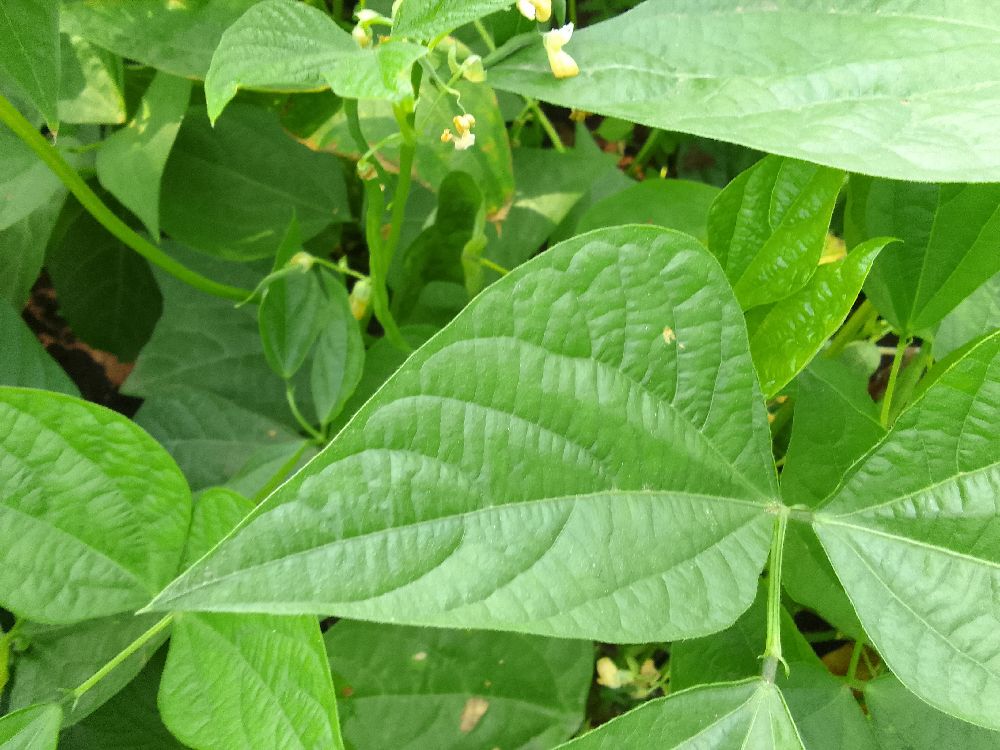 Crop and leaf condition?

common bean, healthy
